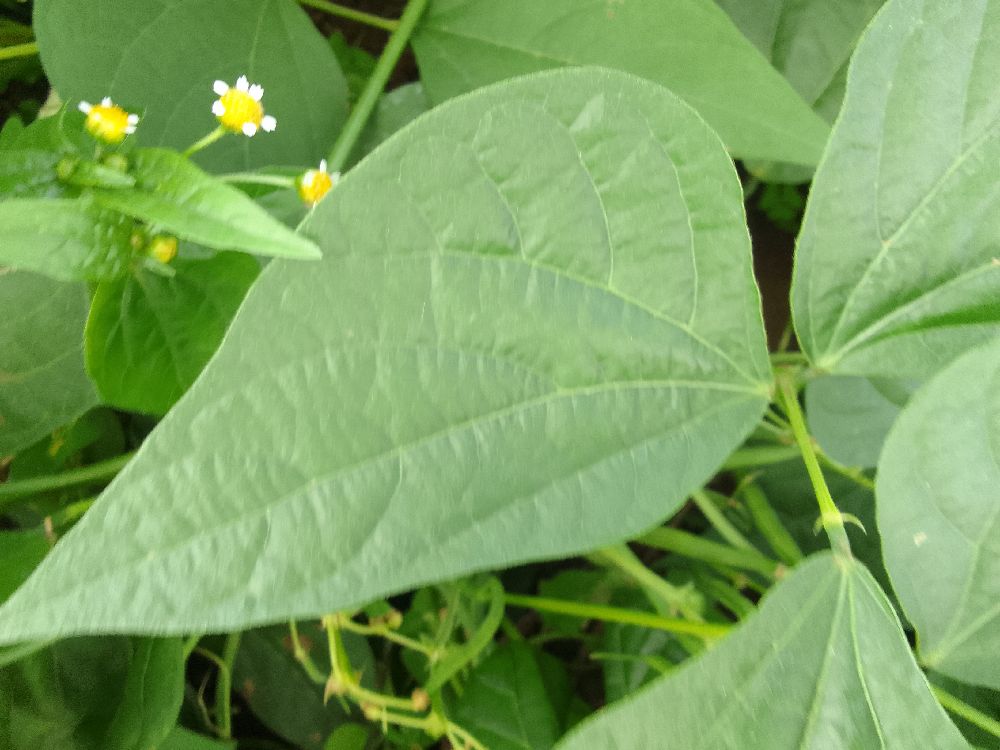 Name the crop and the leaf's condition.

common bean, healthy
